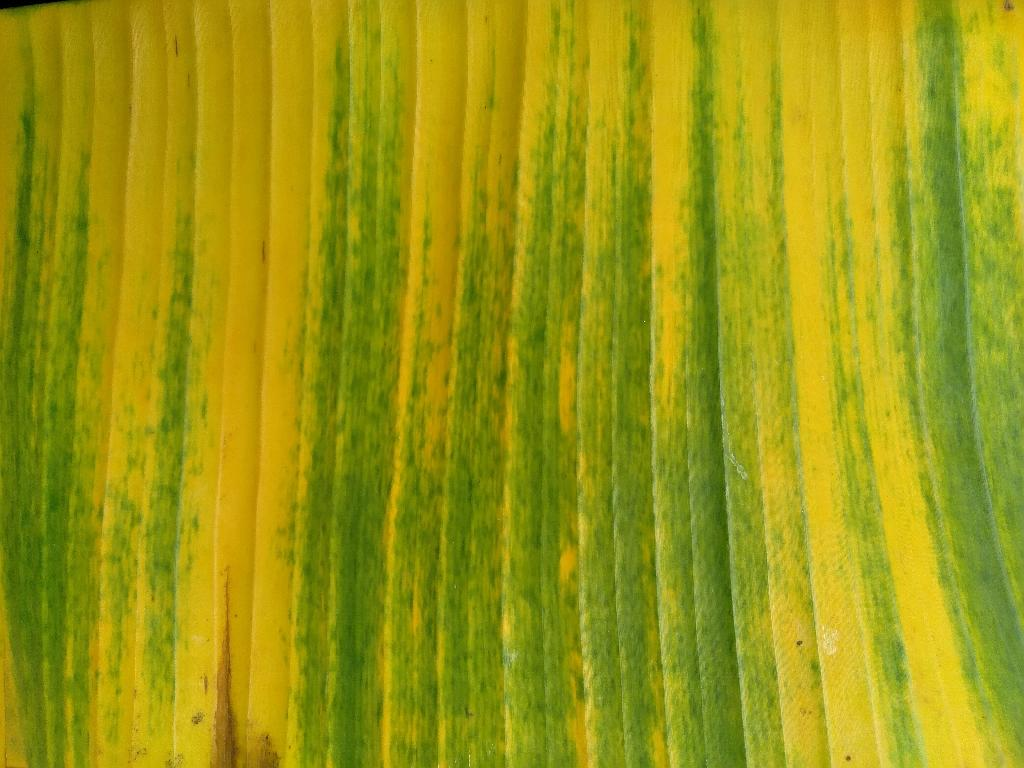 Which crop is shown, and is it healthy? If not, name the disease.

banana, fusarium wilt race 1
